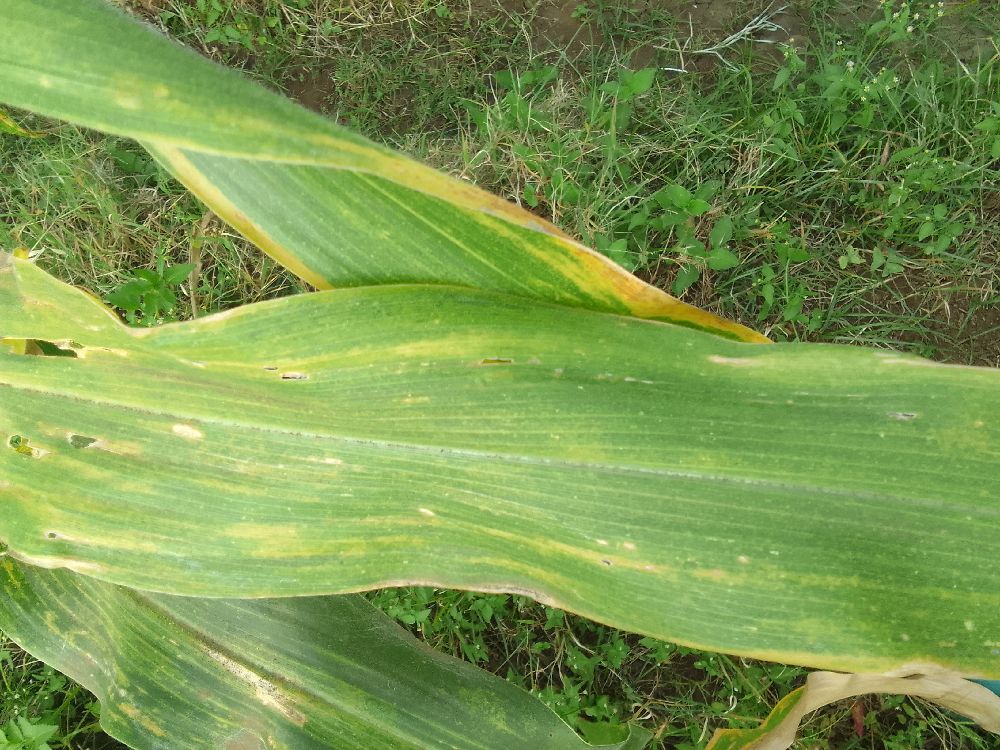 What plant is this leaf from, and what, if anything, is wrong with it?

maize, maize lethal necrosis
